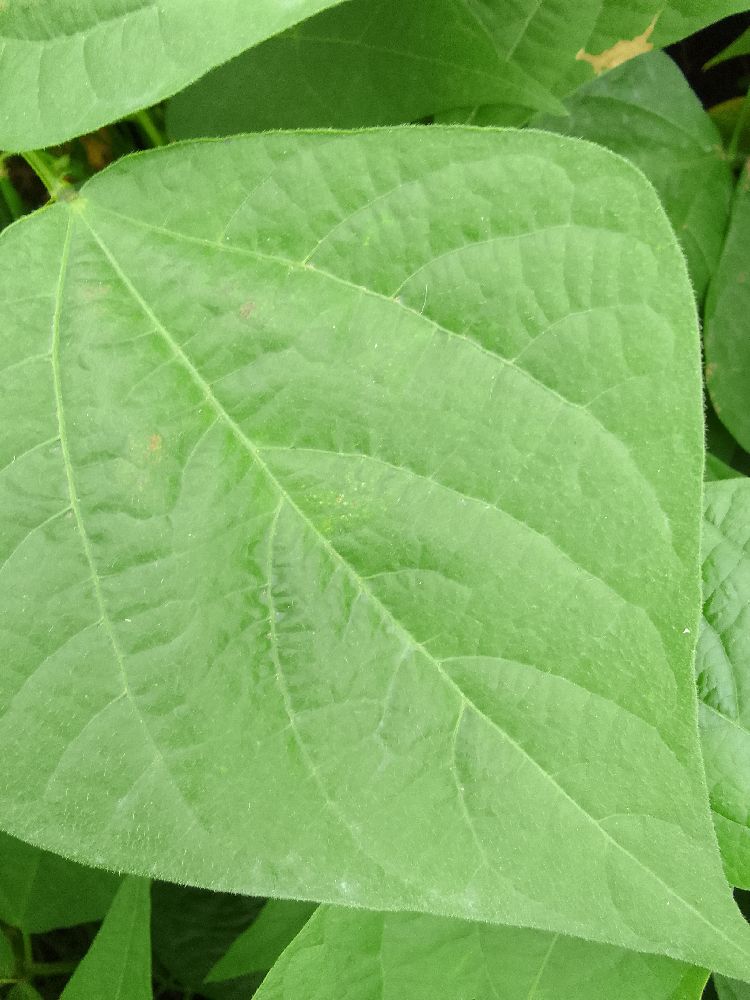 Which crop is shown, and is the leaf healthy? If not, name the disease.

common bean, healthy
